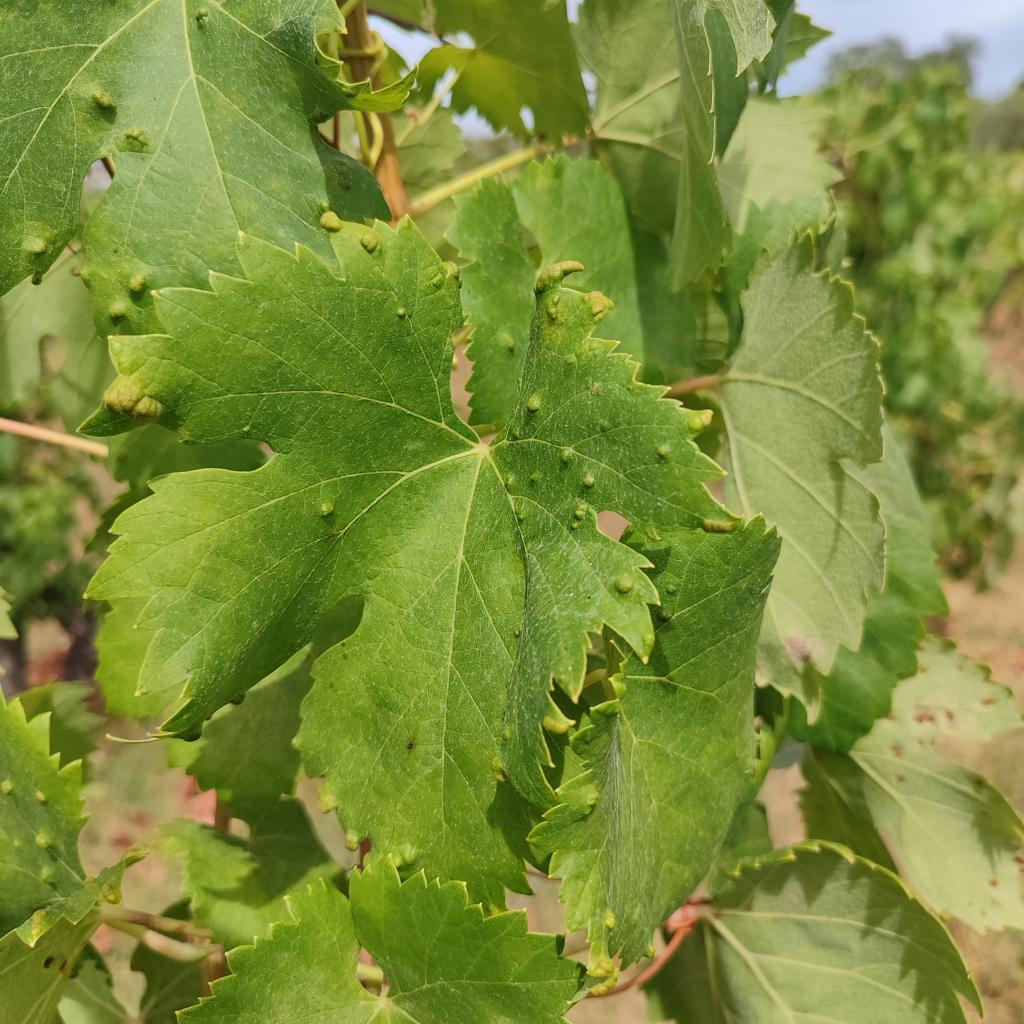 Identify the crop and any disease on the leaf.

grapevine, erineum mite
